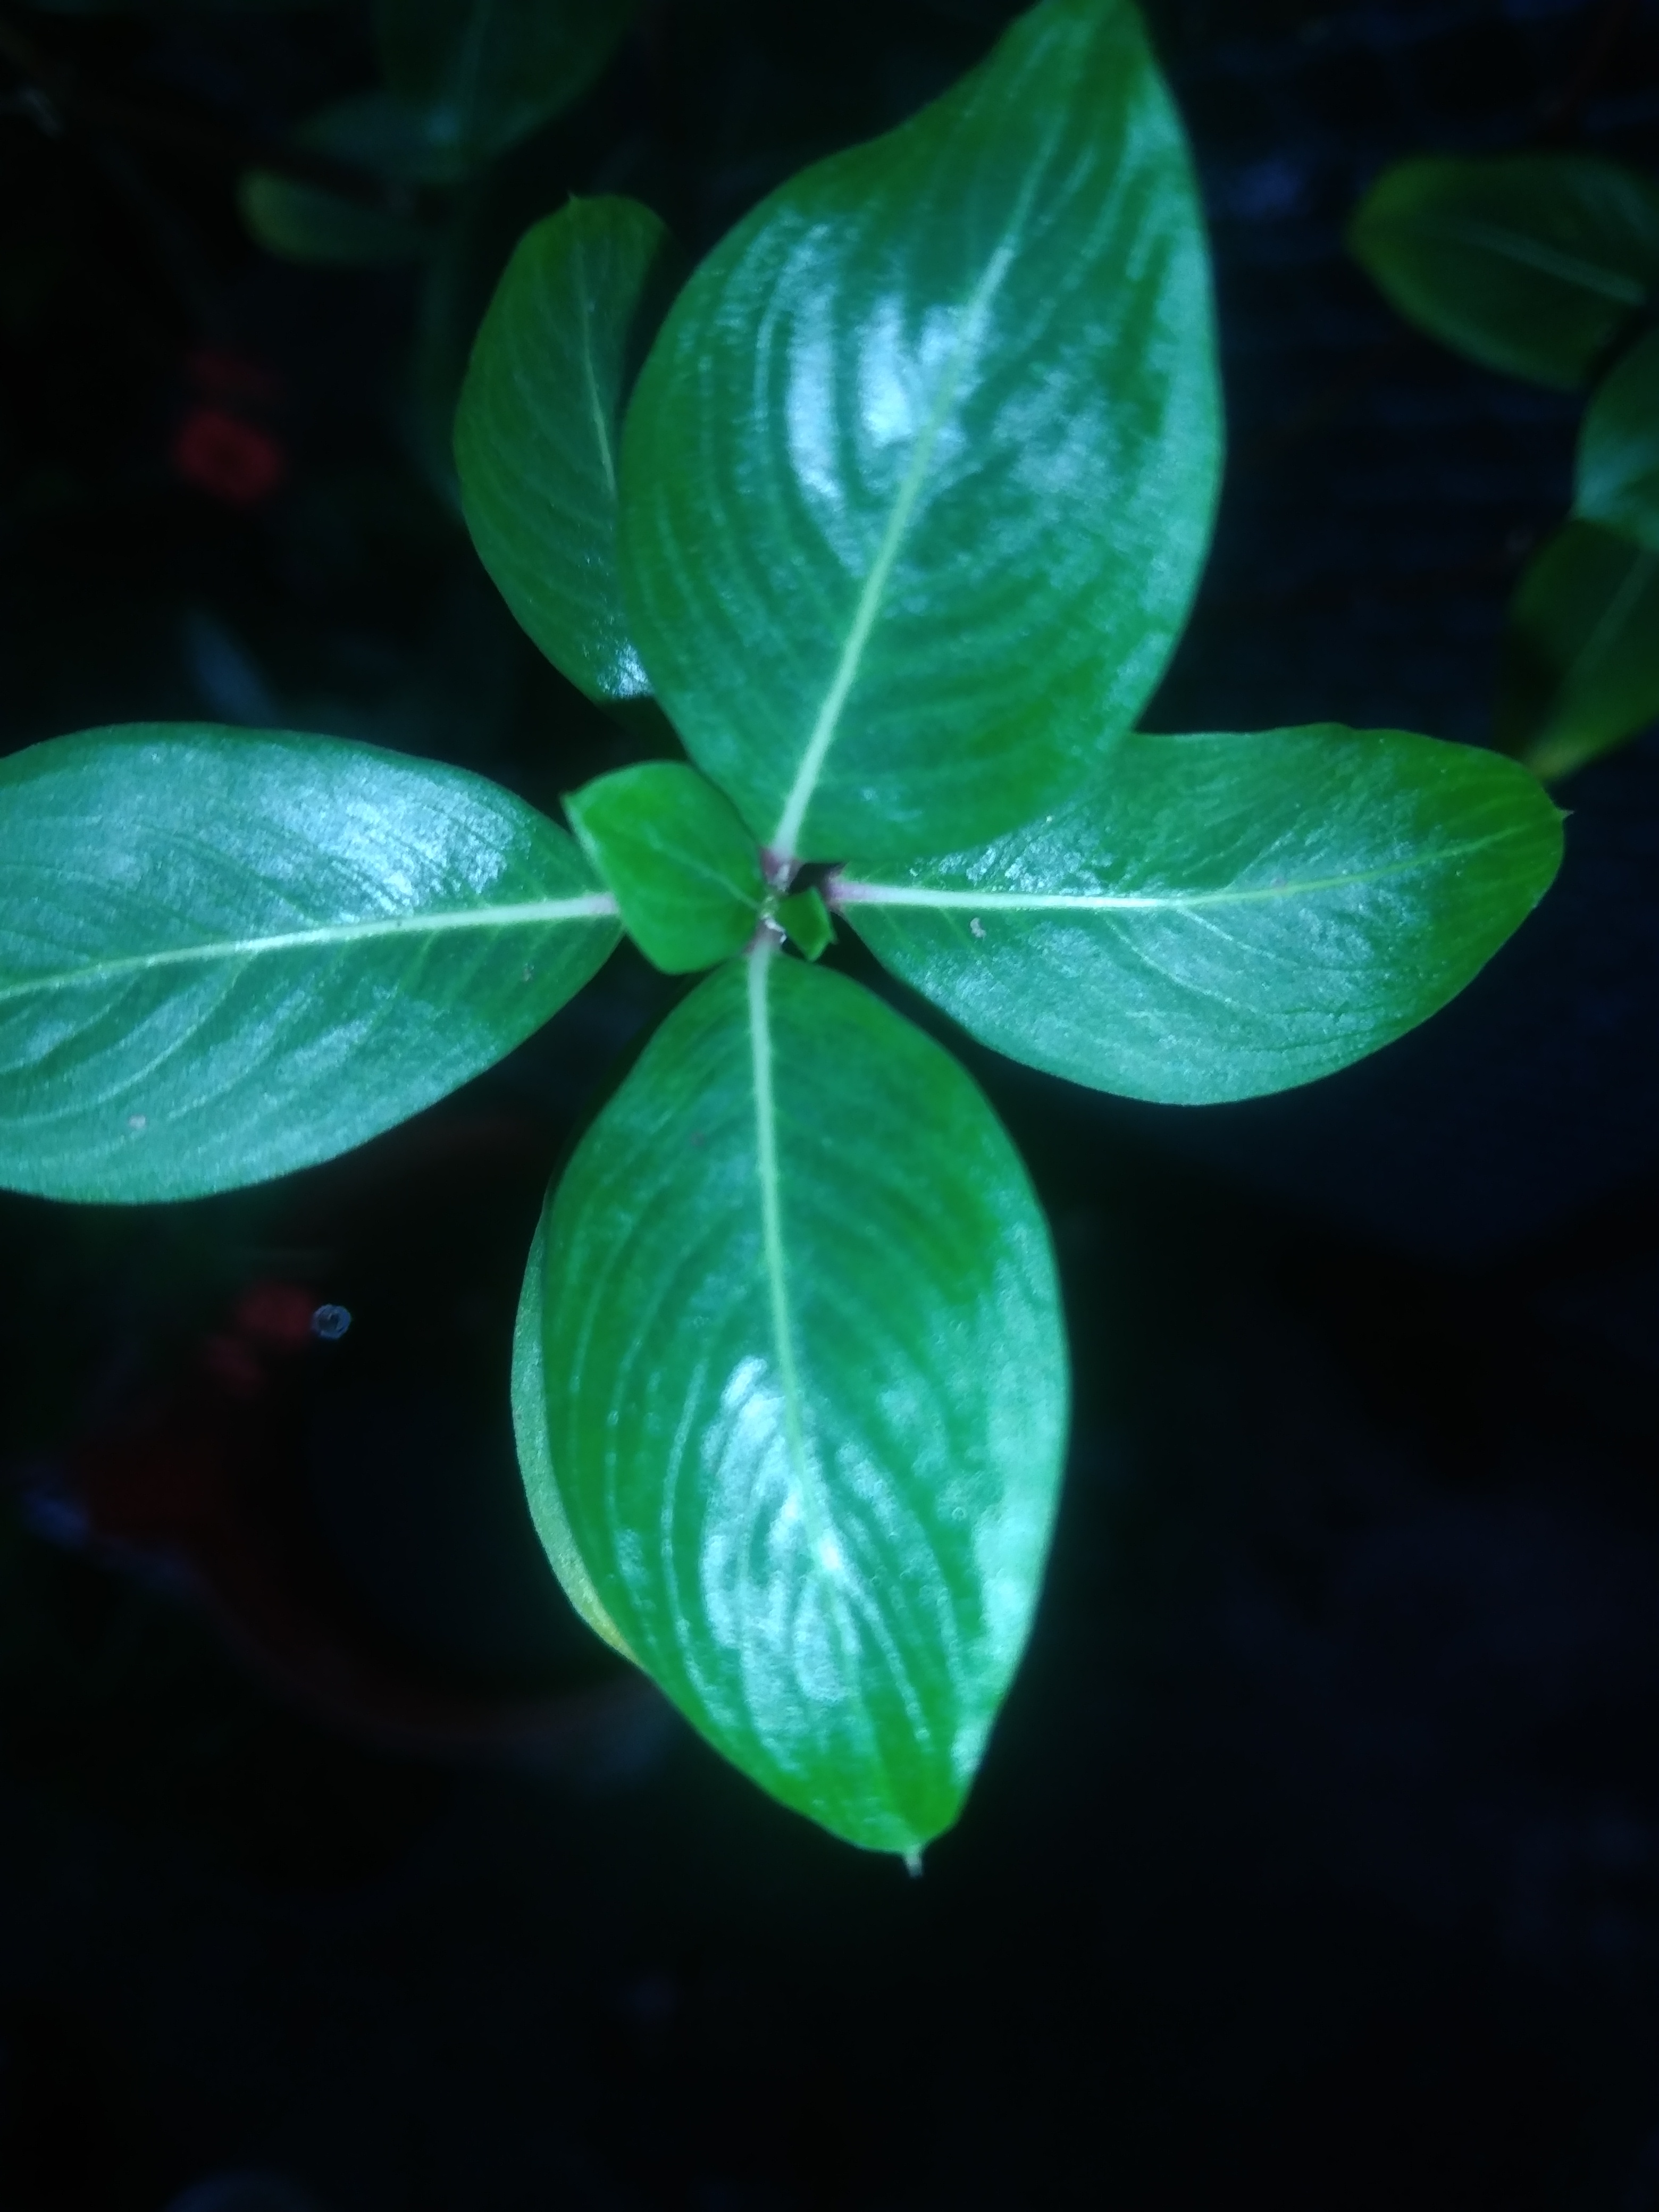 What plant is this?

rose periwinkle
